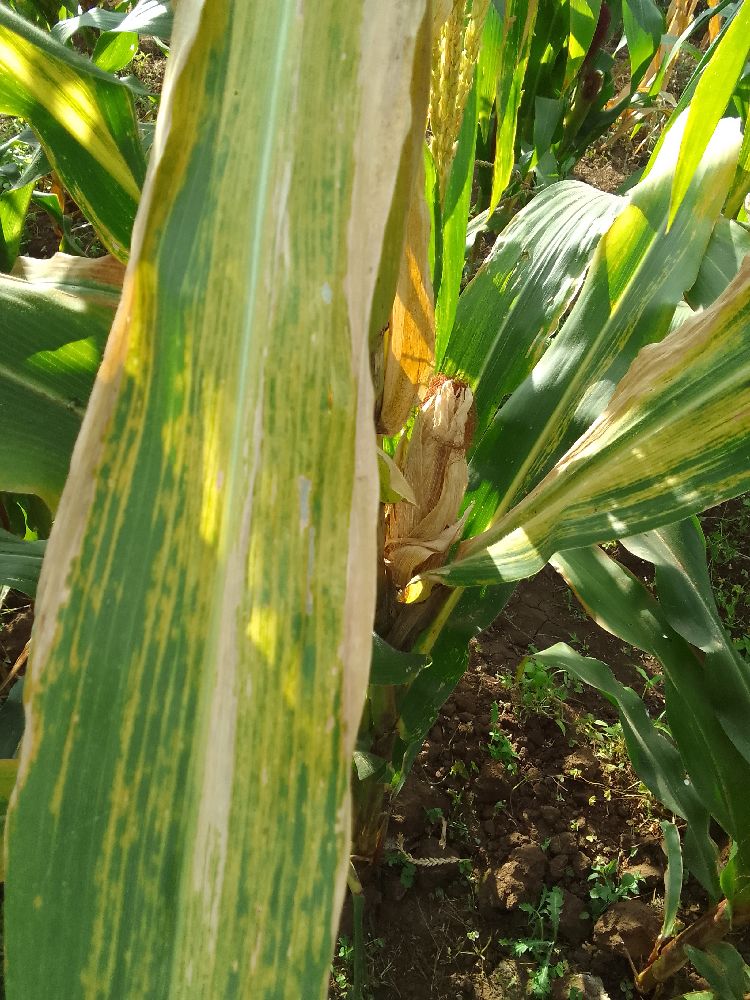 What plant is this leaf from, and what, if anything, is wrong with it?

maize, maize lethal necrosis
